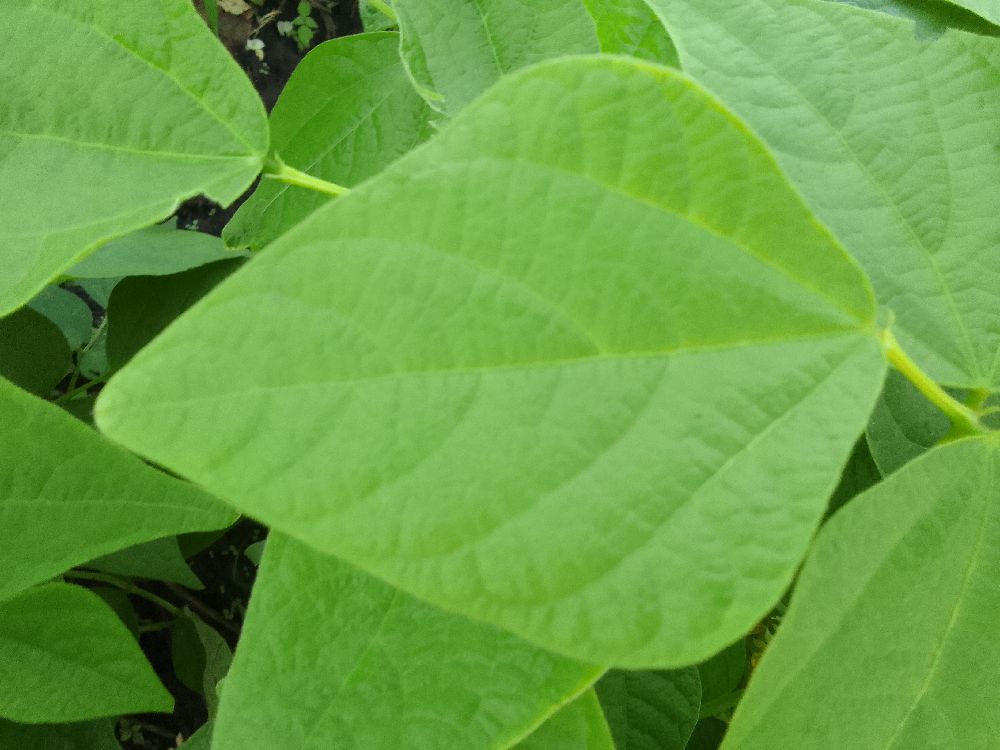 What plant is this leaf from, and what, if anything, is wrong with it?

common bean, healthy
